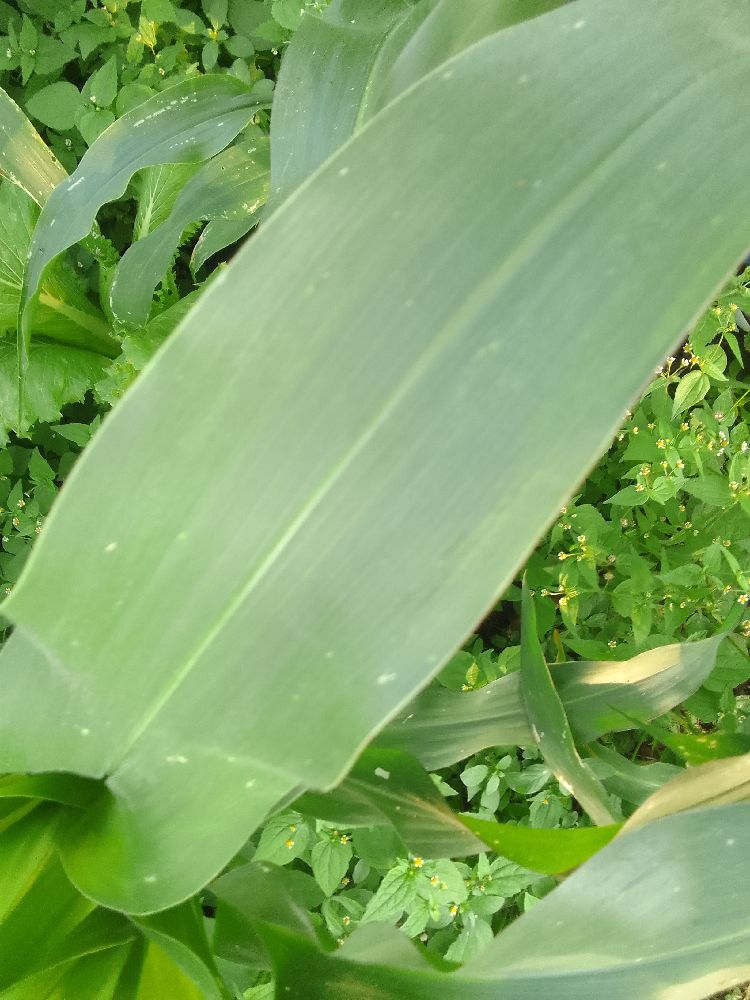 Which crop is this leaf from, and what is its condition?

maize, healthy
